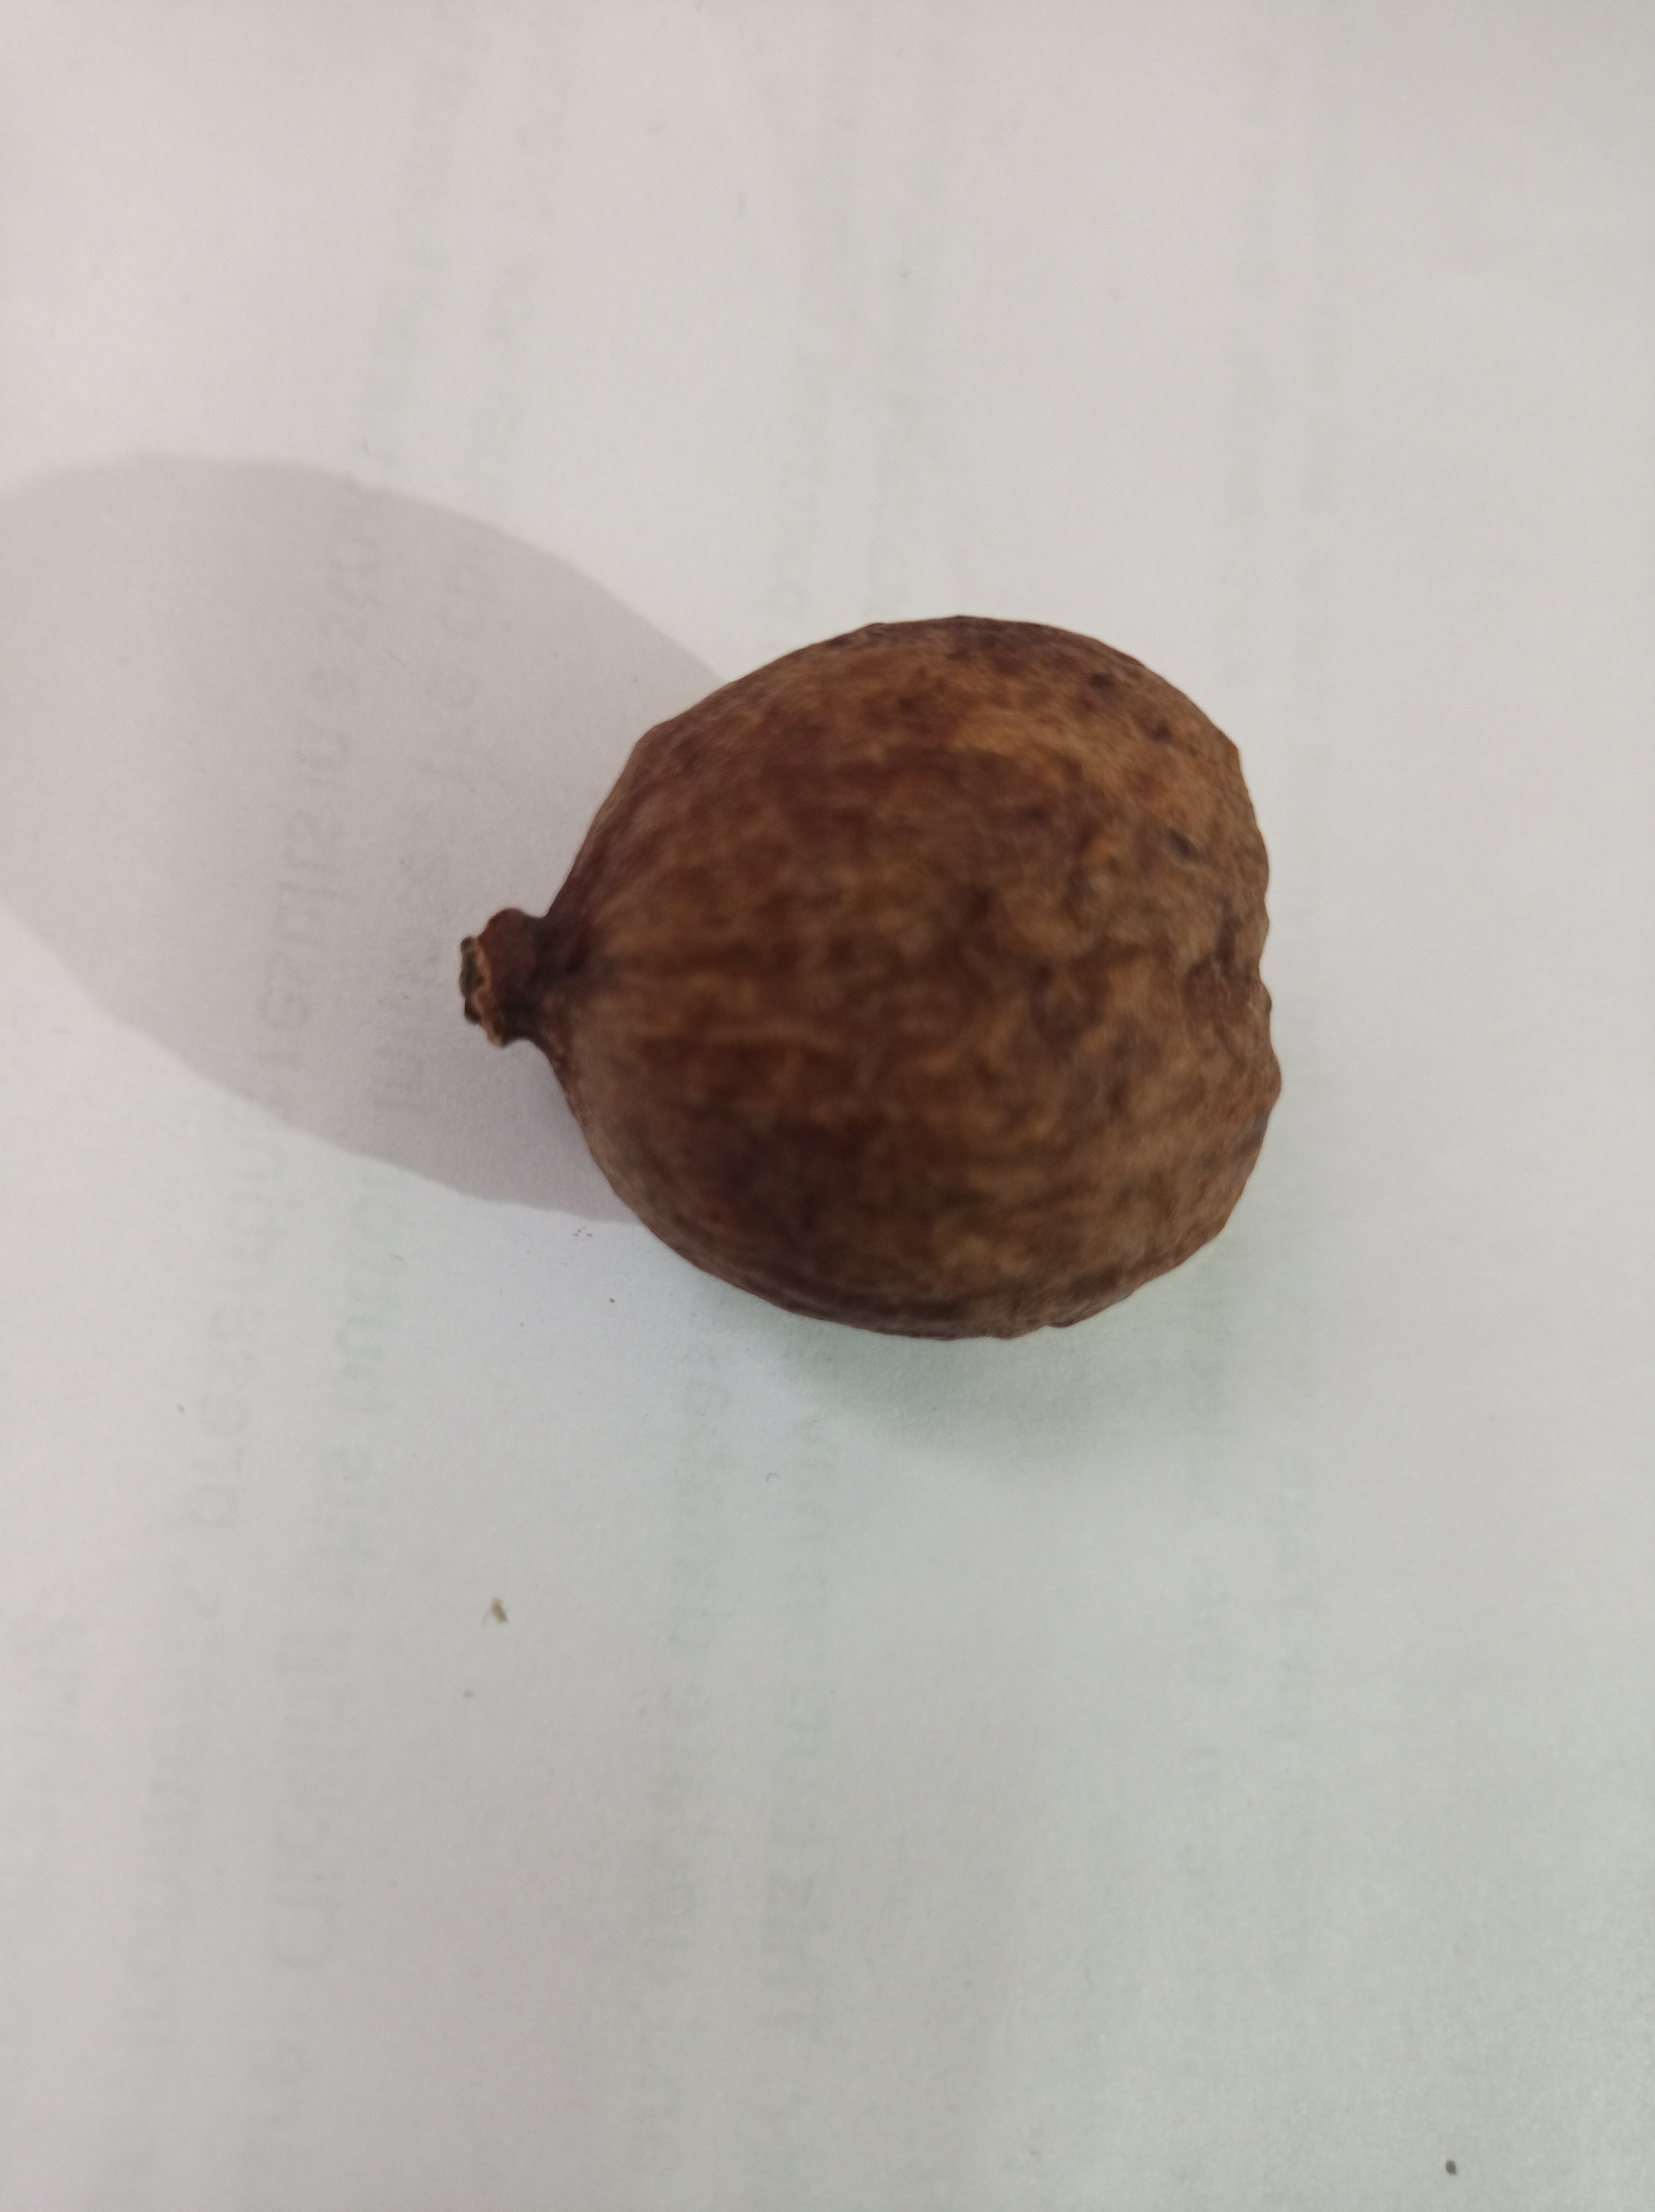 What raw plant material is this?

madanphal
